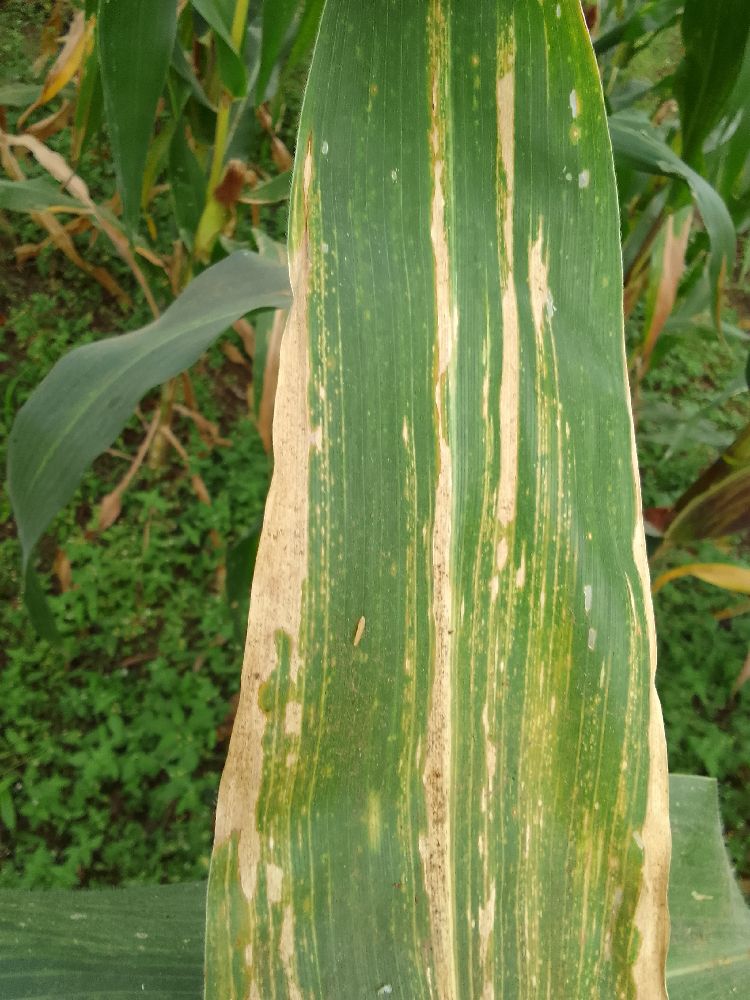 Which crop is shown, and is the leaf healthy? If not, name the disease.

maize, maize lethal necrosis
